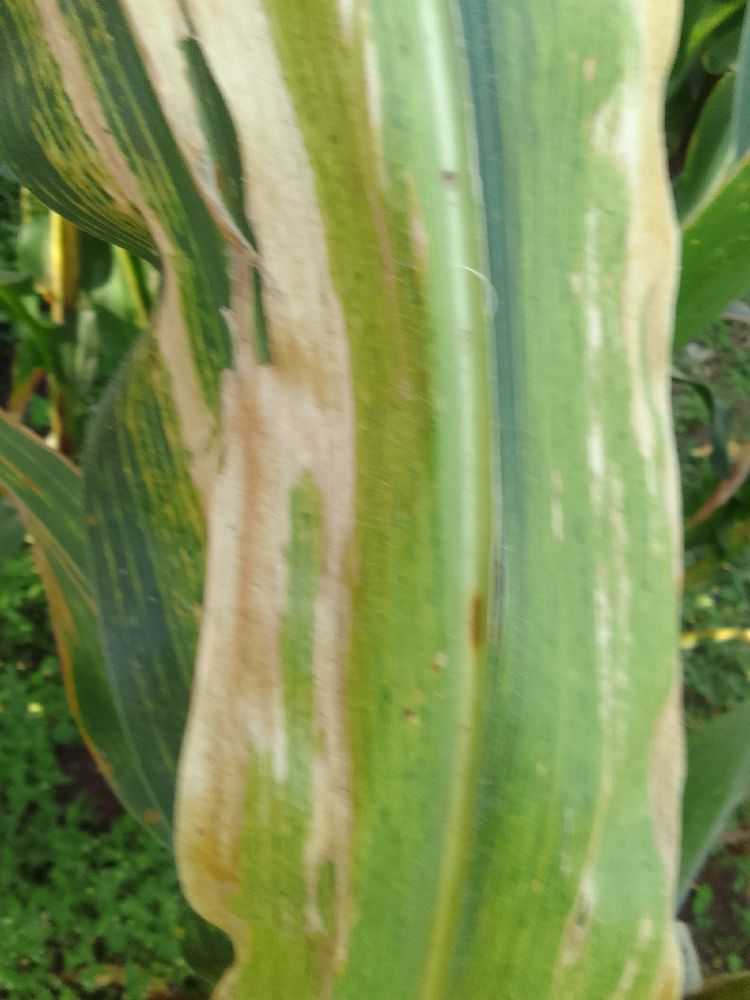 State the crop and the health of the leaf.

maize, maize lethal necrosis
